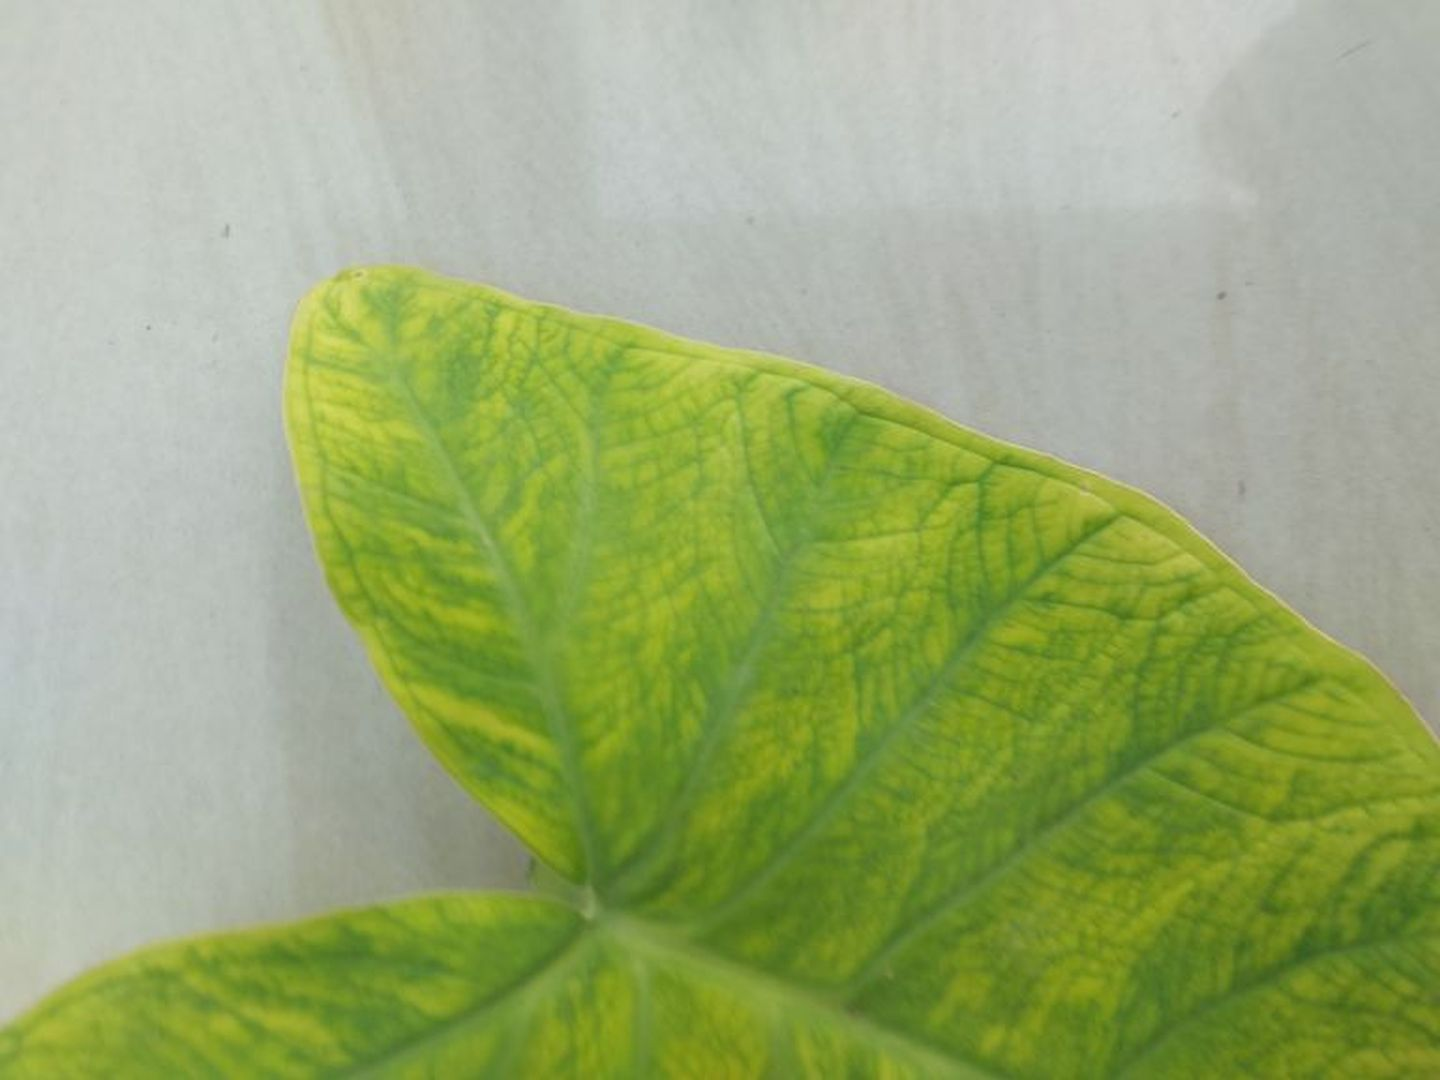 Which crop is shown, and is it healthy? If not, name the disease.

taro, mosaic
